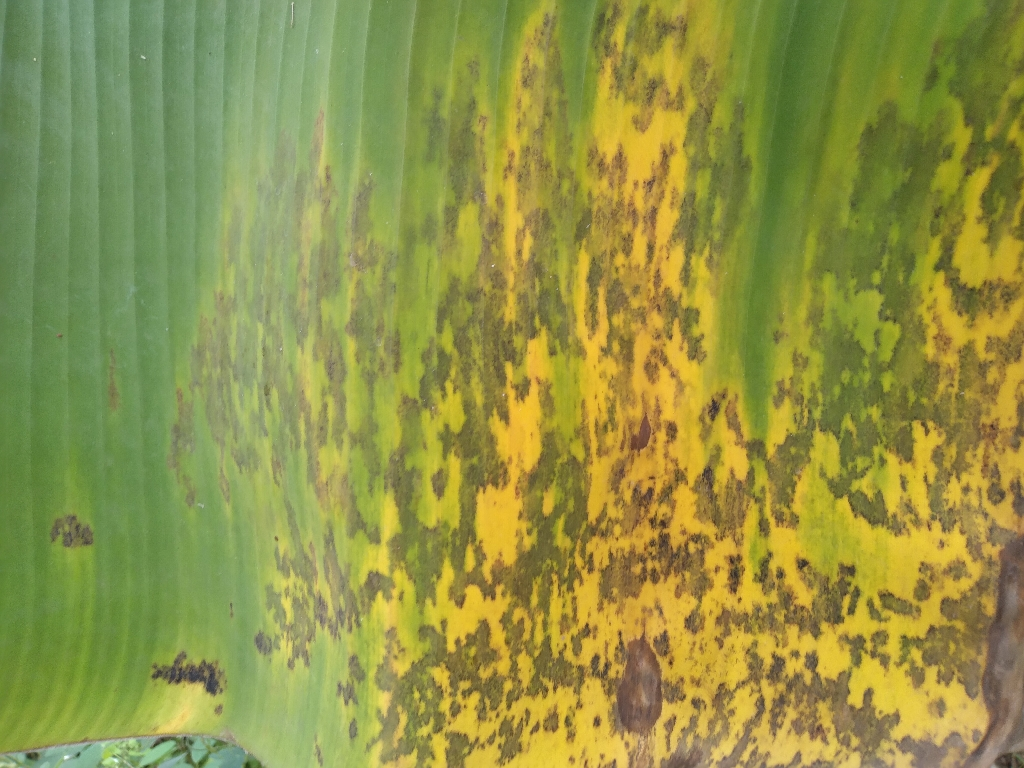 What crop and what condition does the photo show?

banana, black sigatoka
